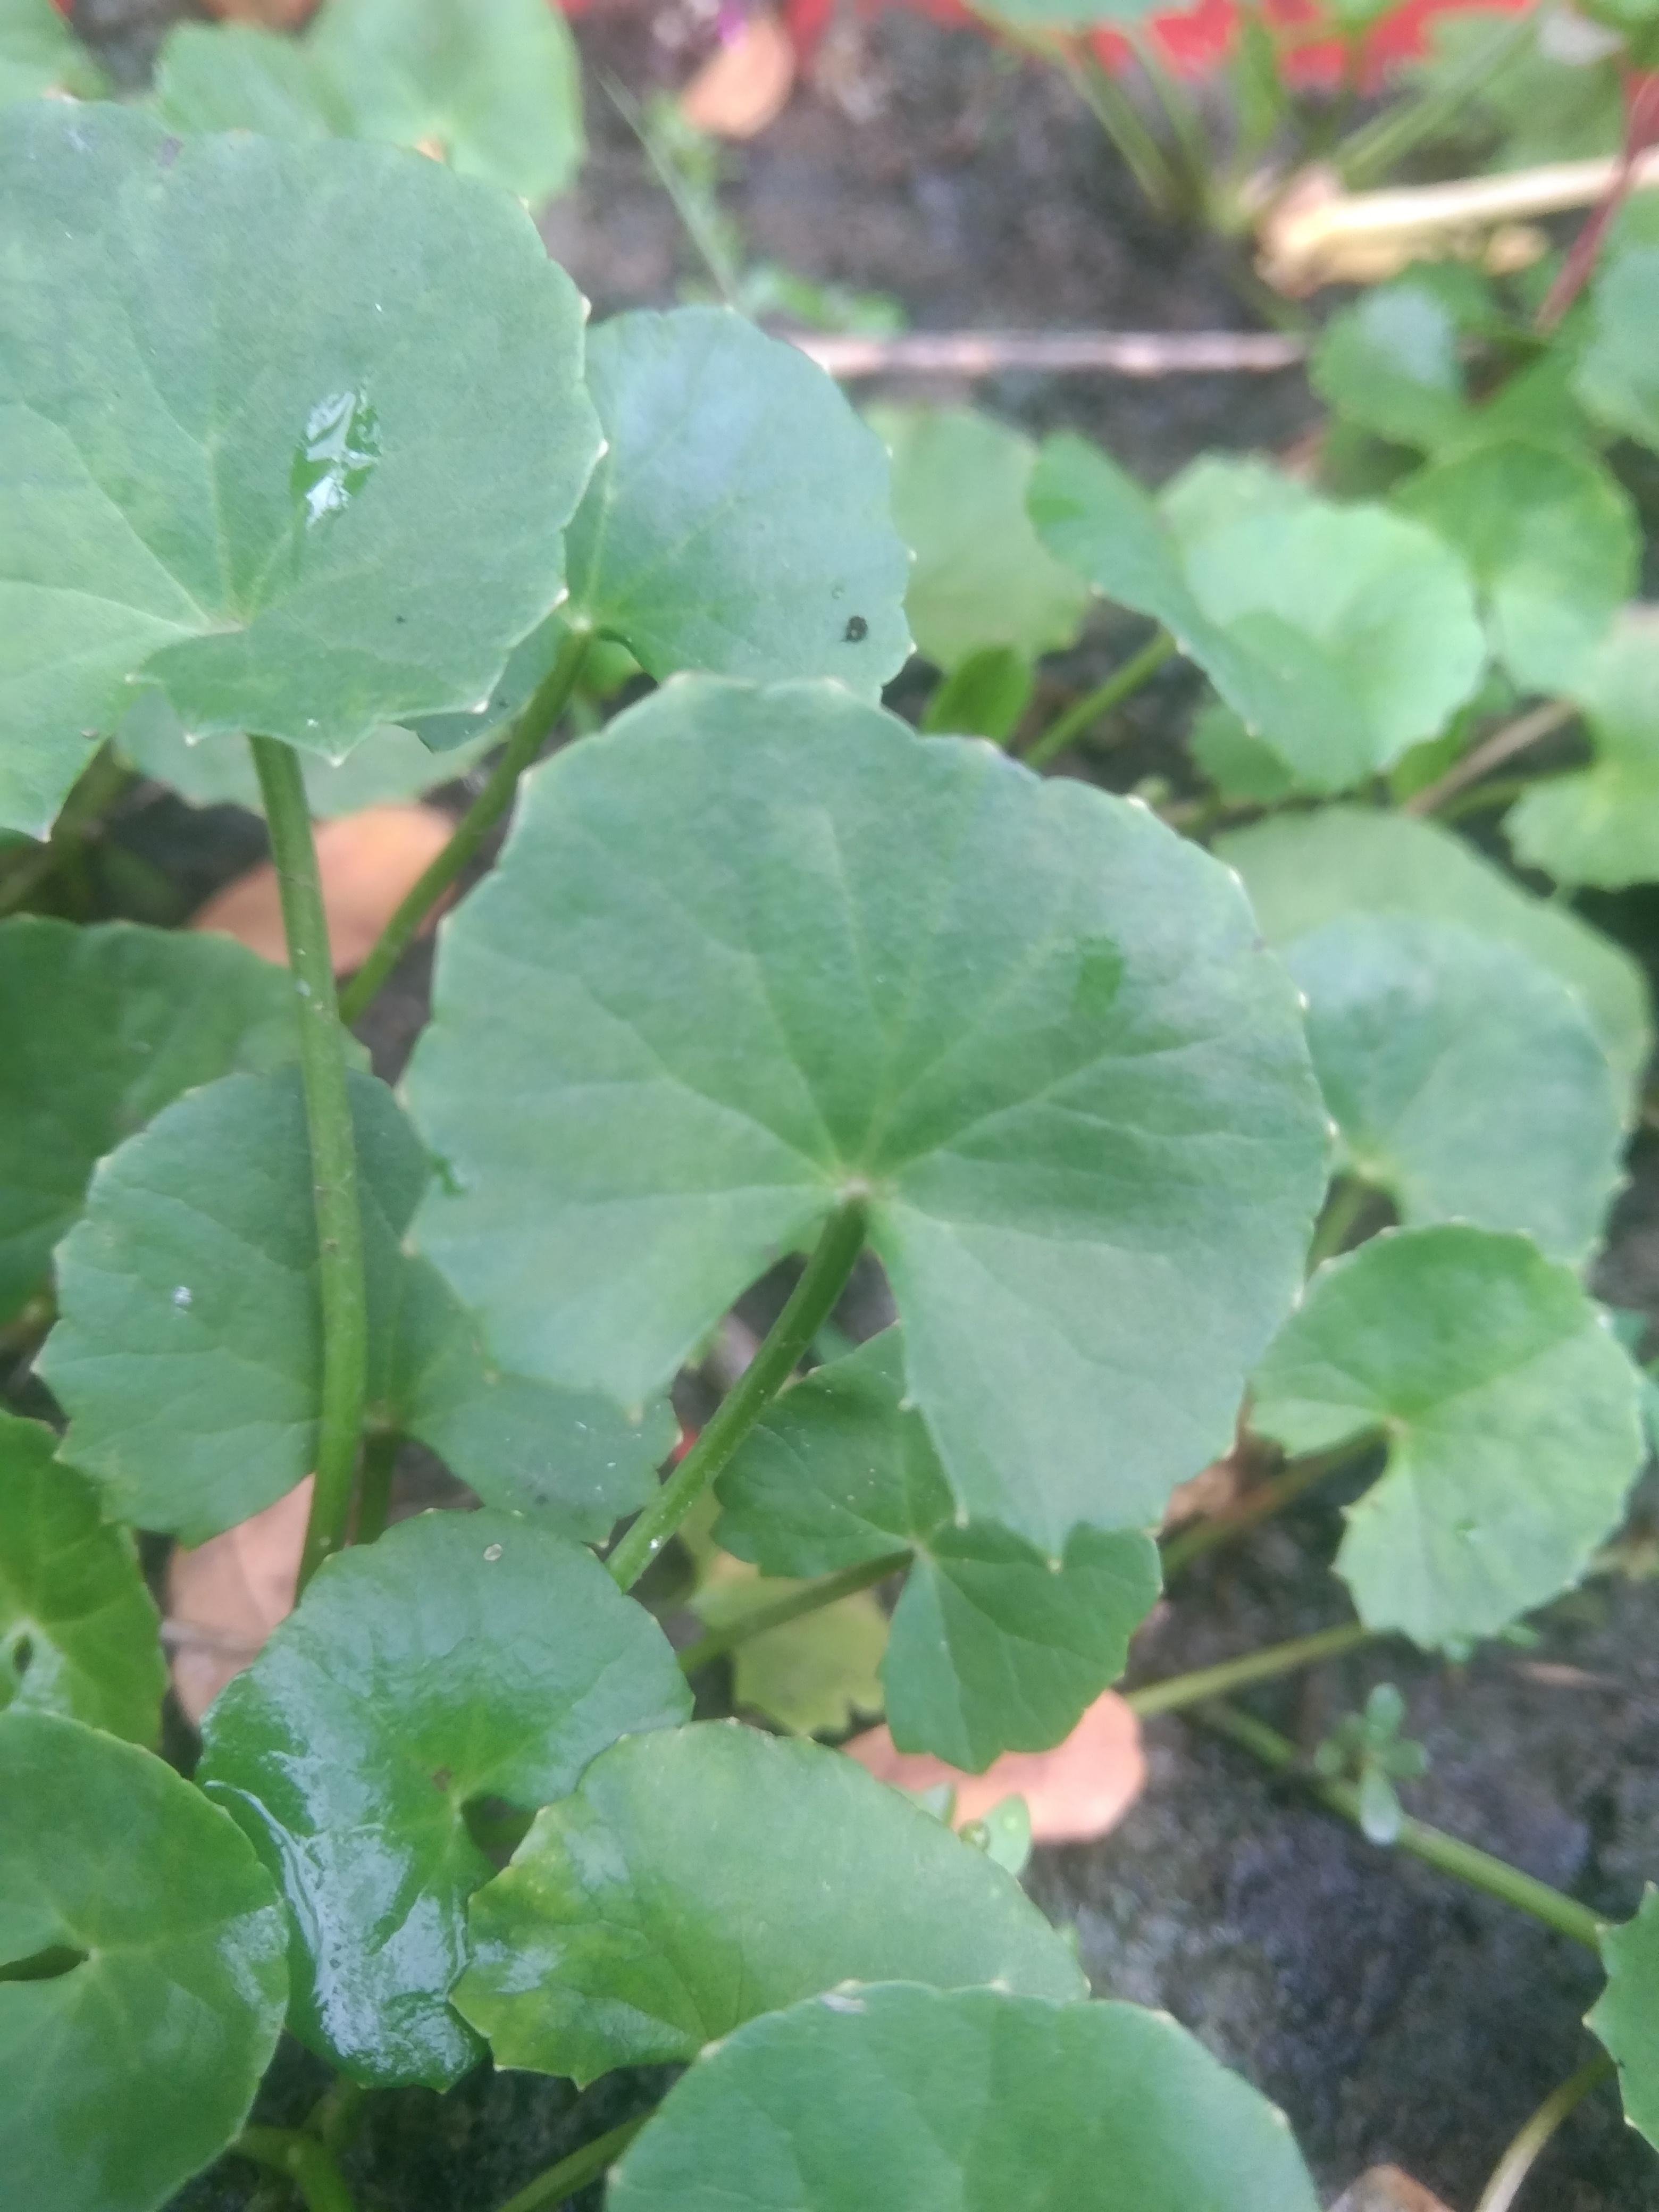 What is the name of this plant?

thankuni
